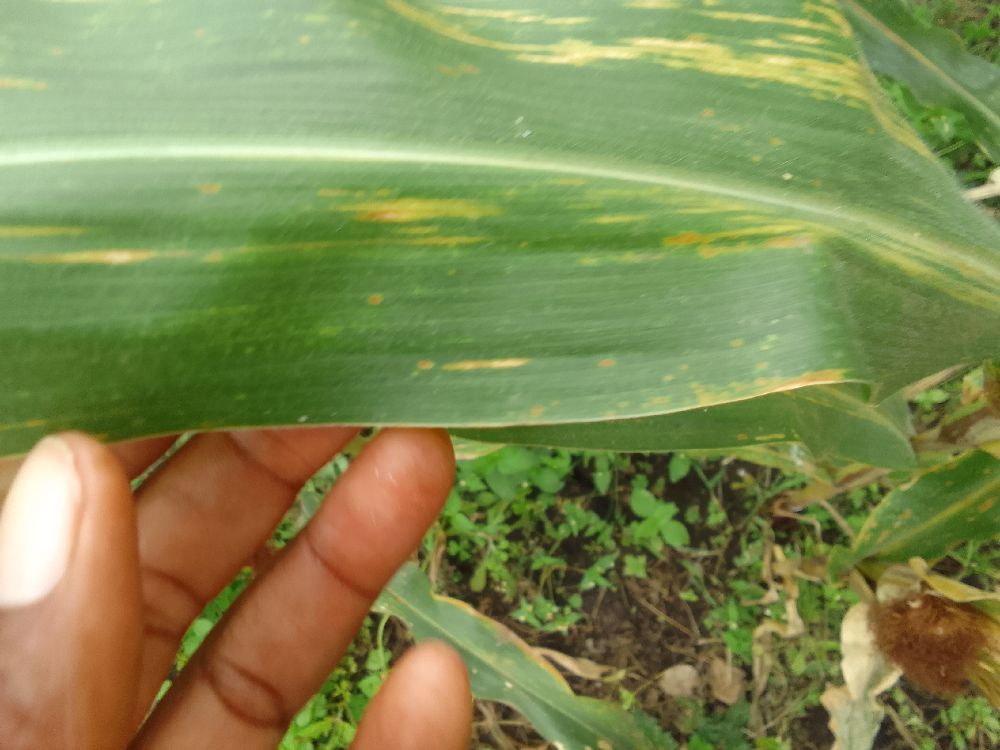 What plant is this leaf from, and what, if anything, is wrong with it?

maize, maize lethal necrosis
